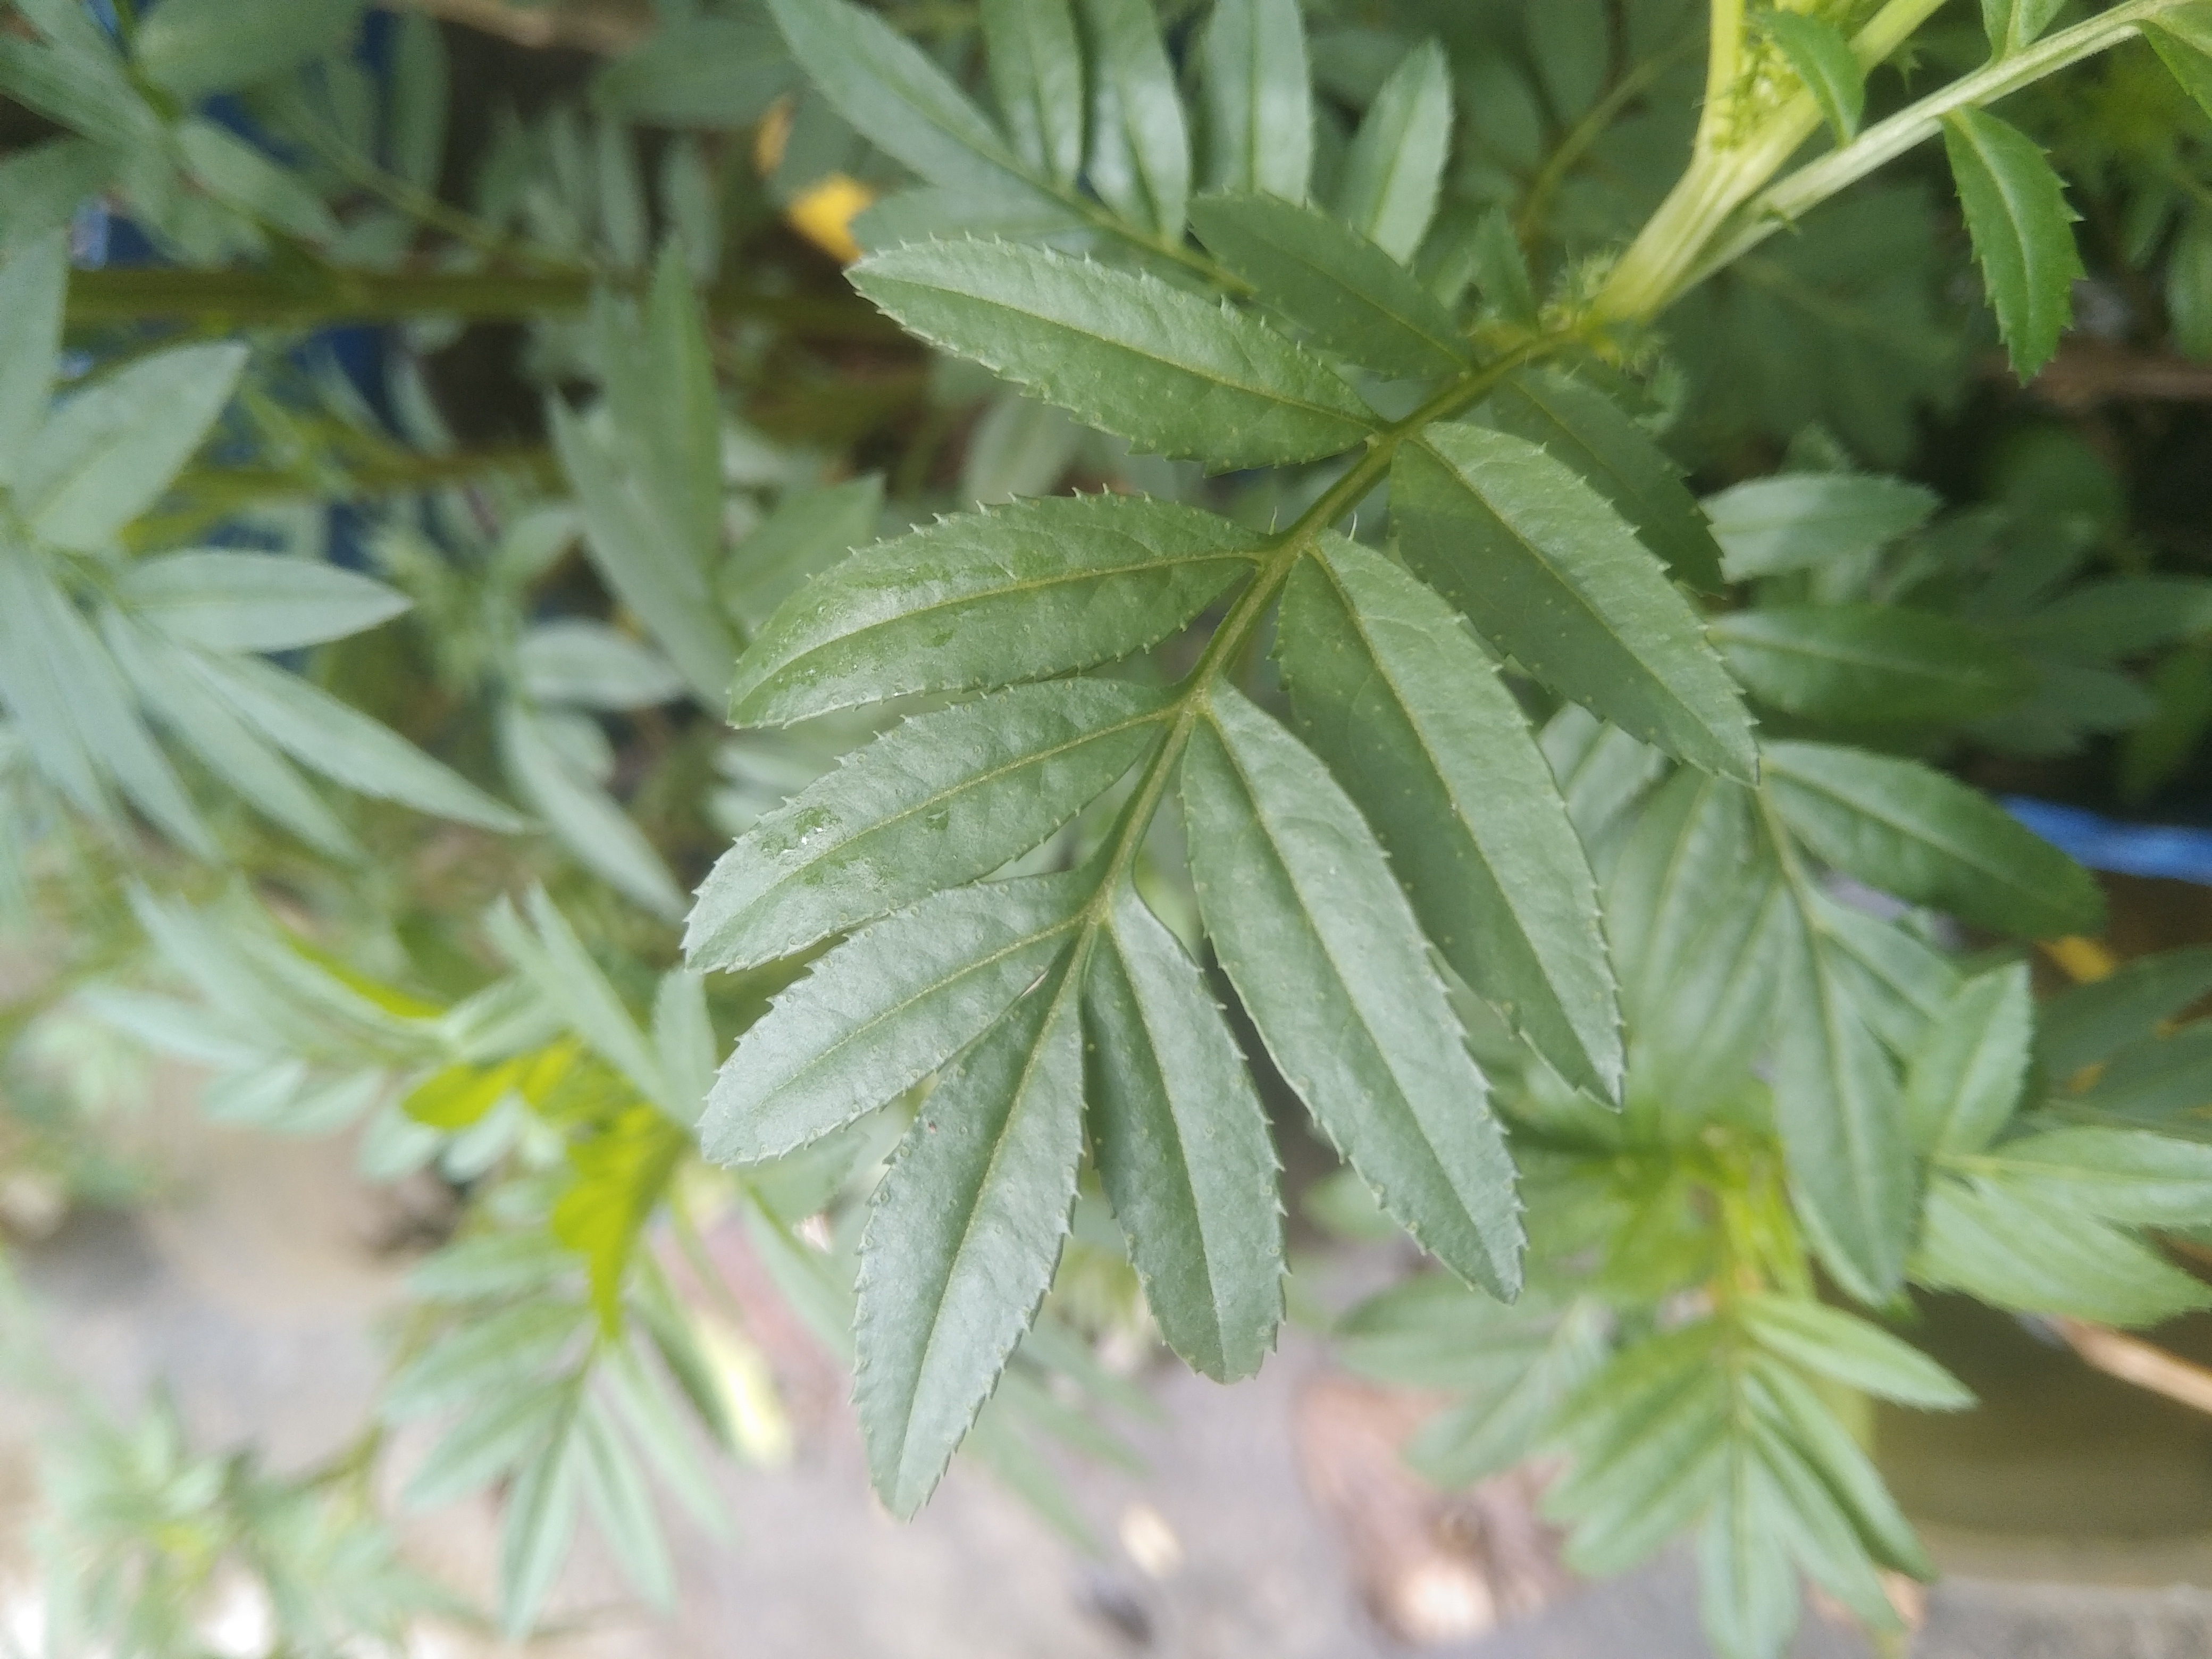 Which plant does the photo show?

marigold
